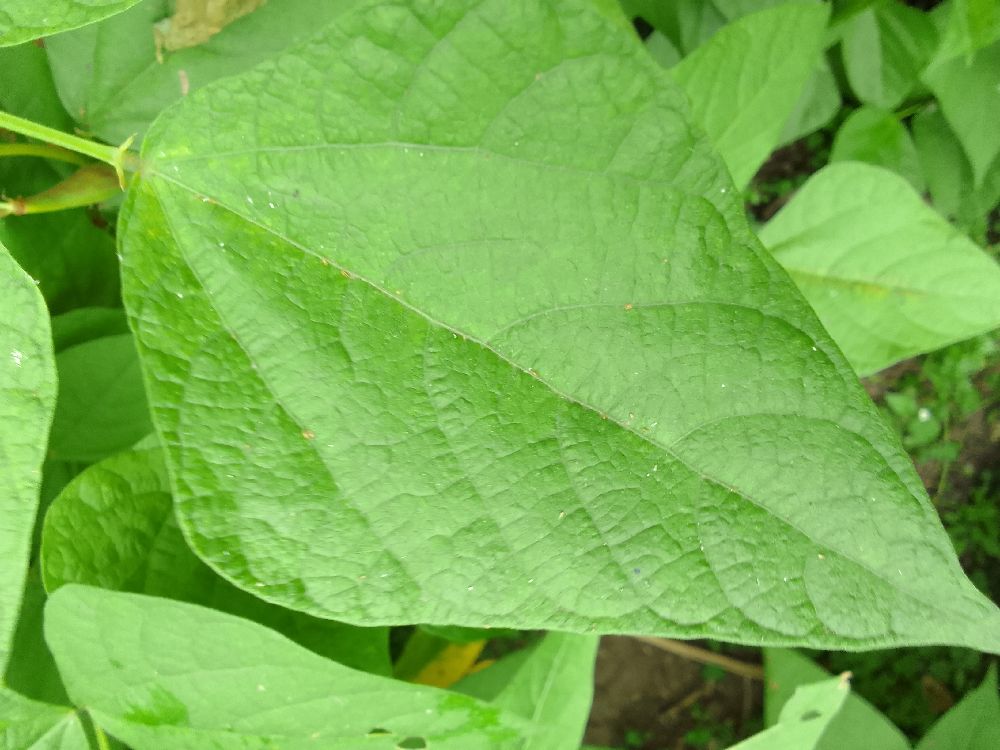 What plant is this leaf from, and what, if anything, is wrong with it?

common bean, healthy
